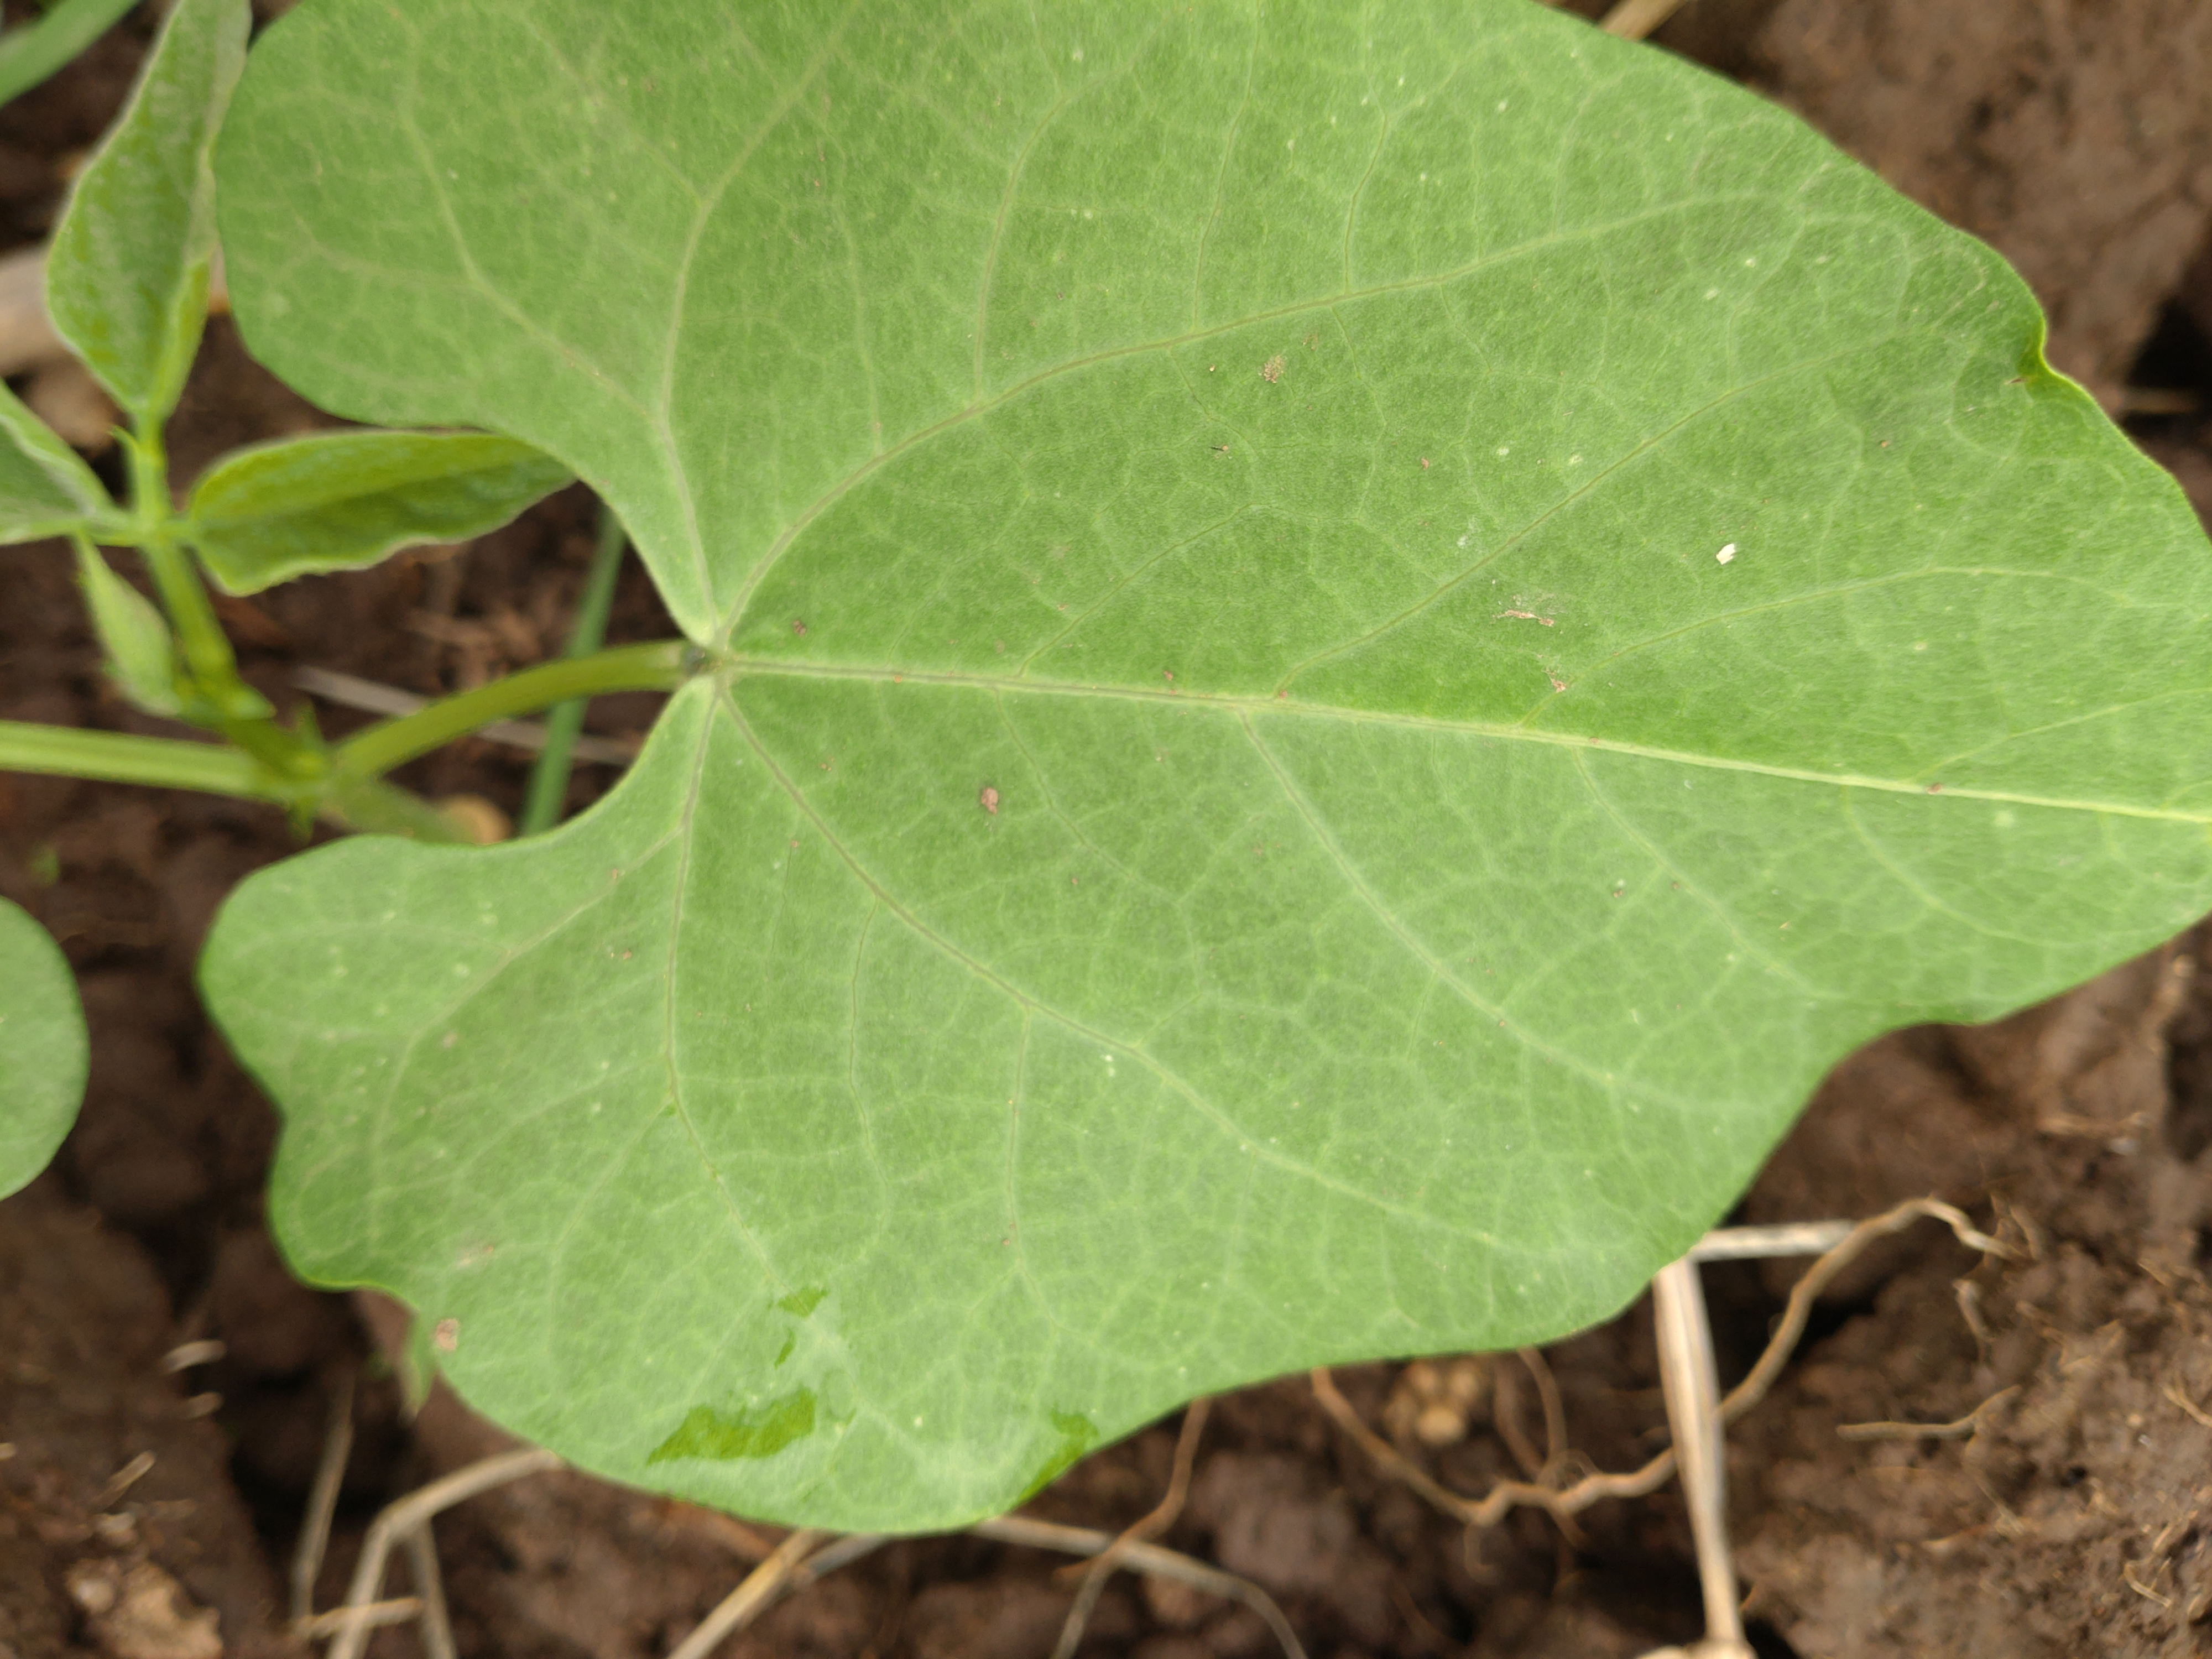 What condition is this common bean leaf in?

healthy
